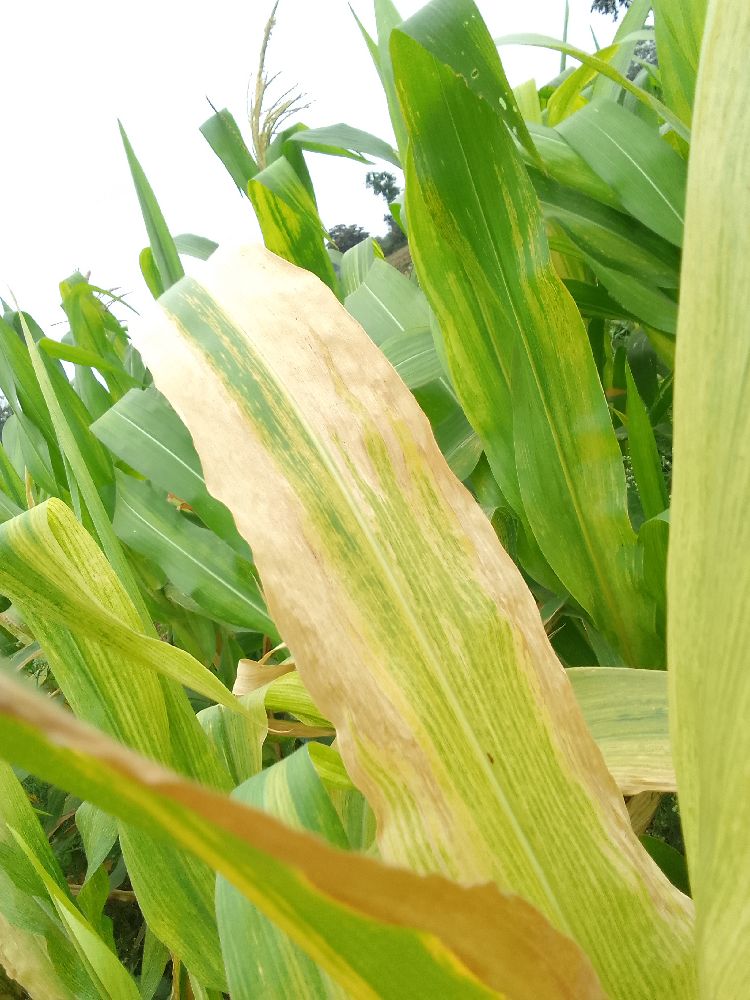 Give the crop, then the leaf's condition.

maize, maize lethal necrosis
